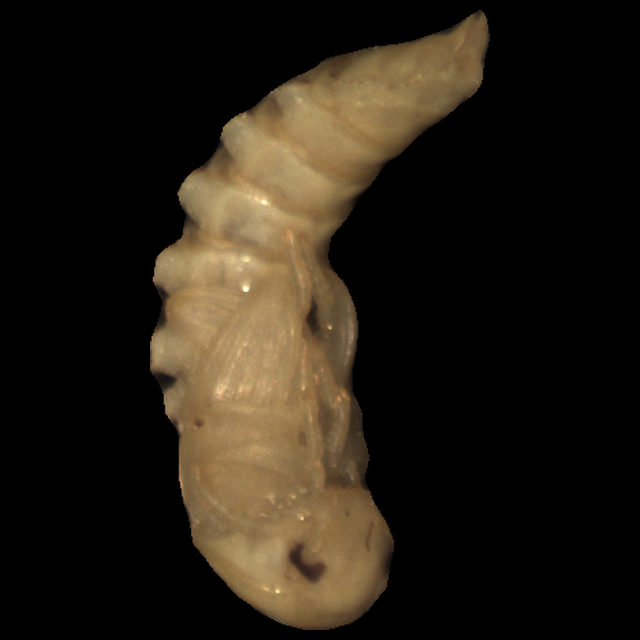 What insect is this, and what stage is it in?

mealworm pupa
